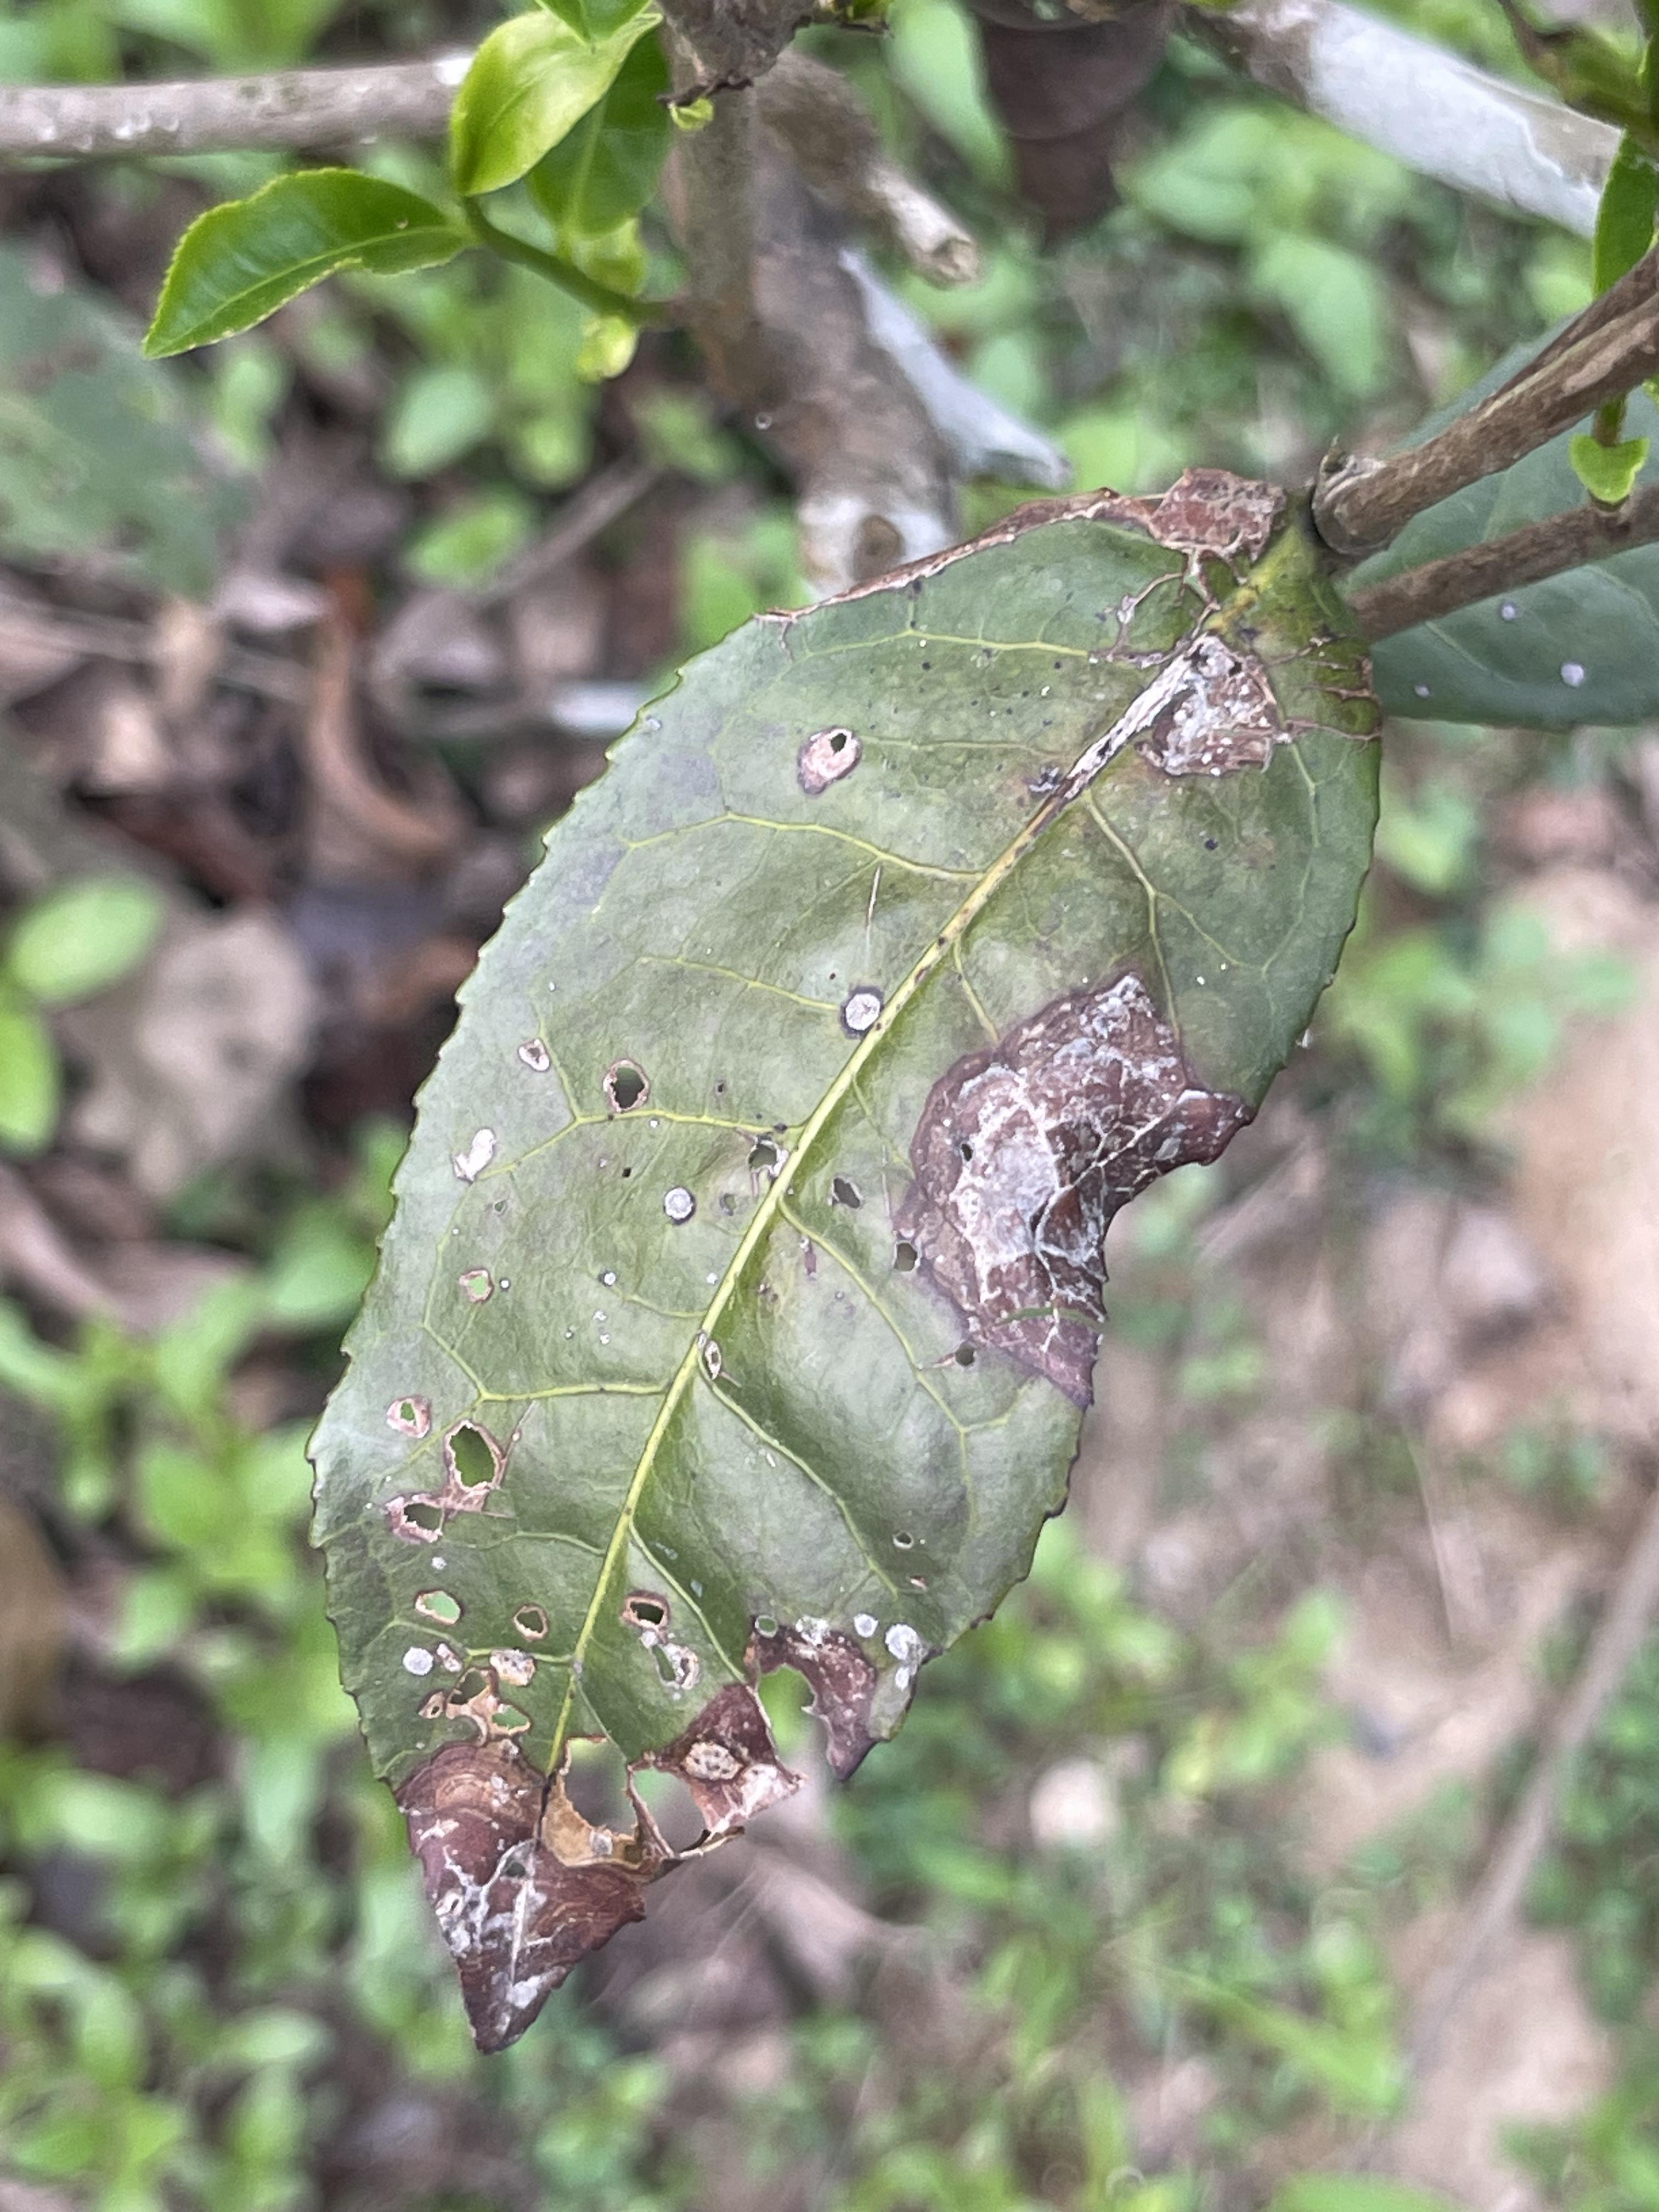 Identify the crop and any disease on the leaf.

tea, blight
